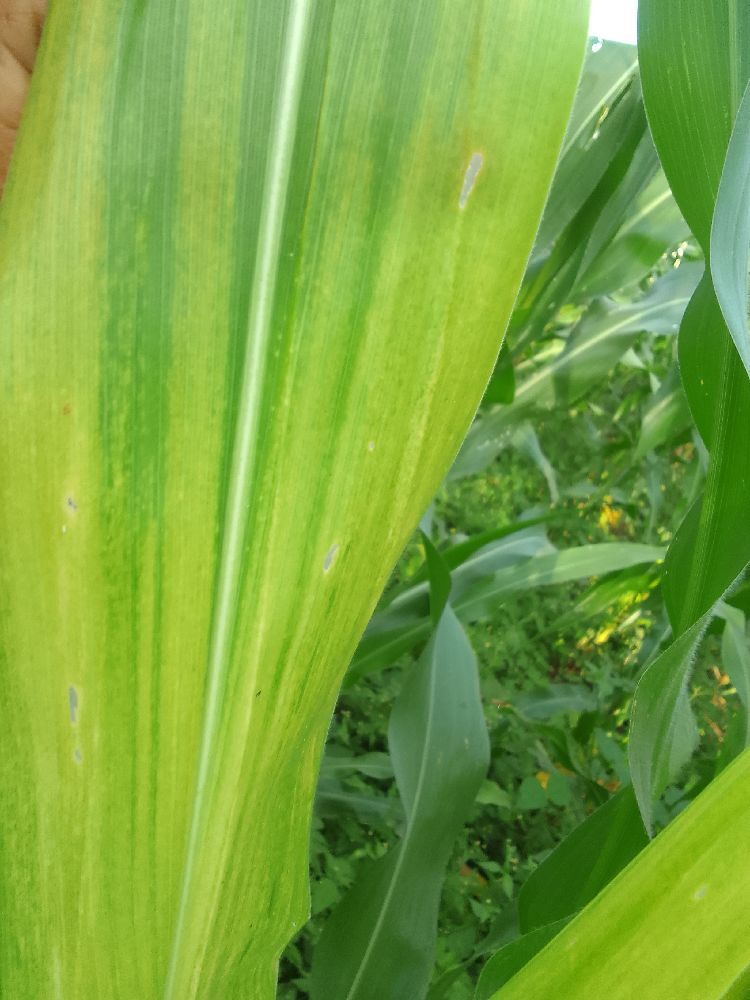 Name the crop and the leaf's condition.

maize, maize lethal necrosis
